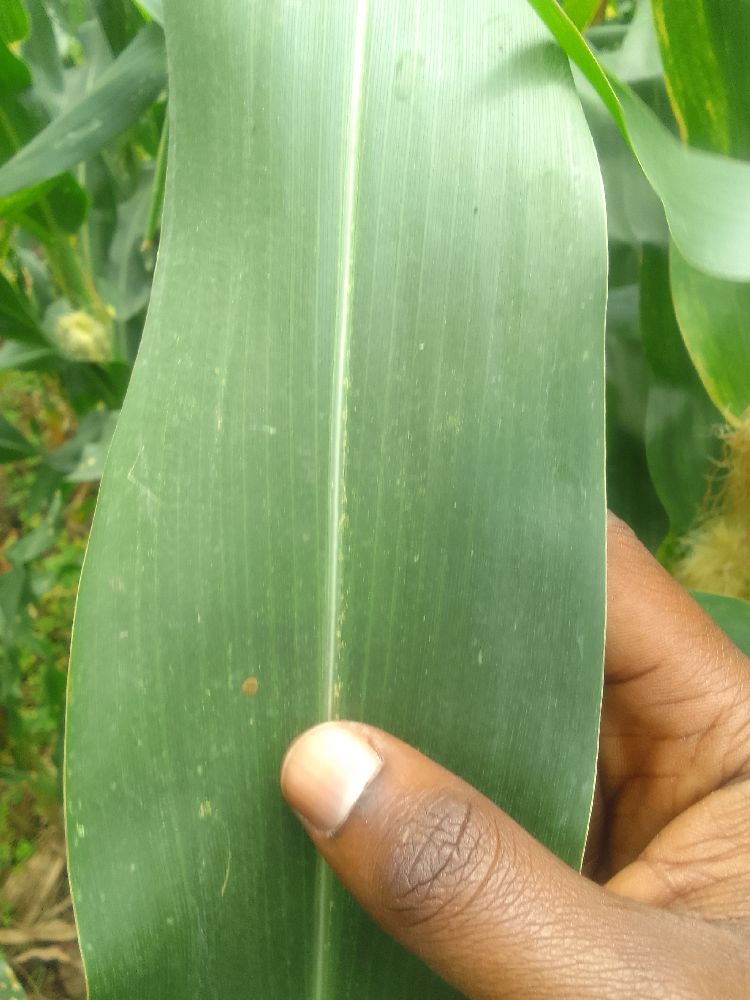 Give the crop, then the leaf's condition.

maize, healthy
